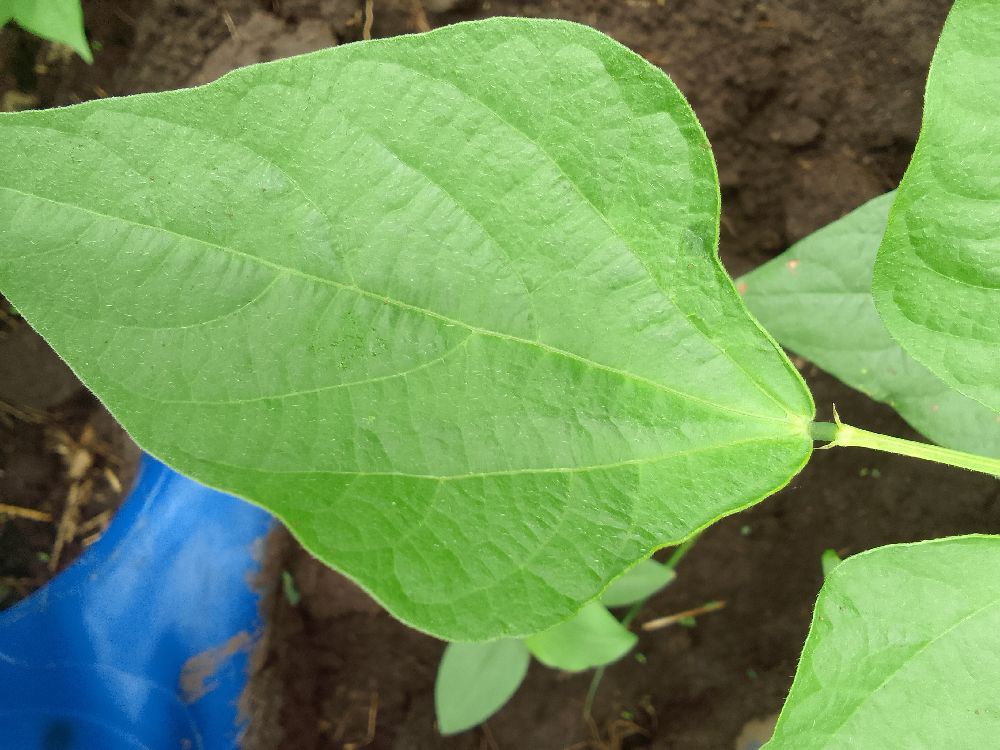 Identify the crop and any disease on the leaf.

common bean, healthy
